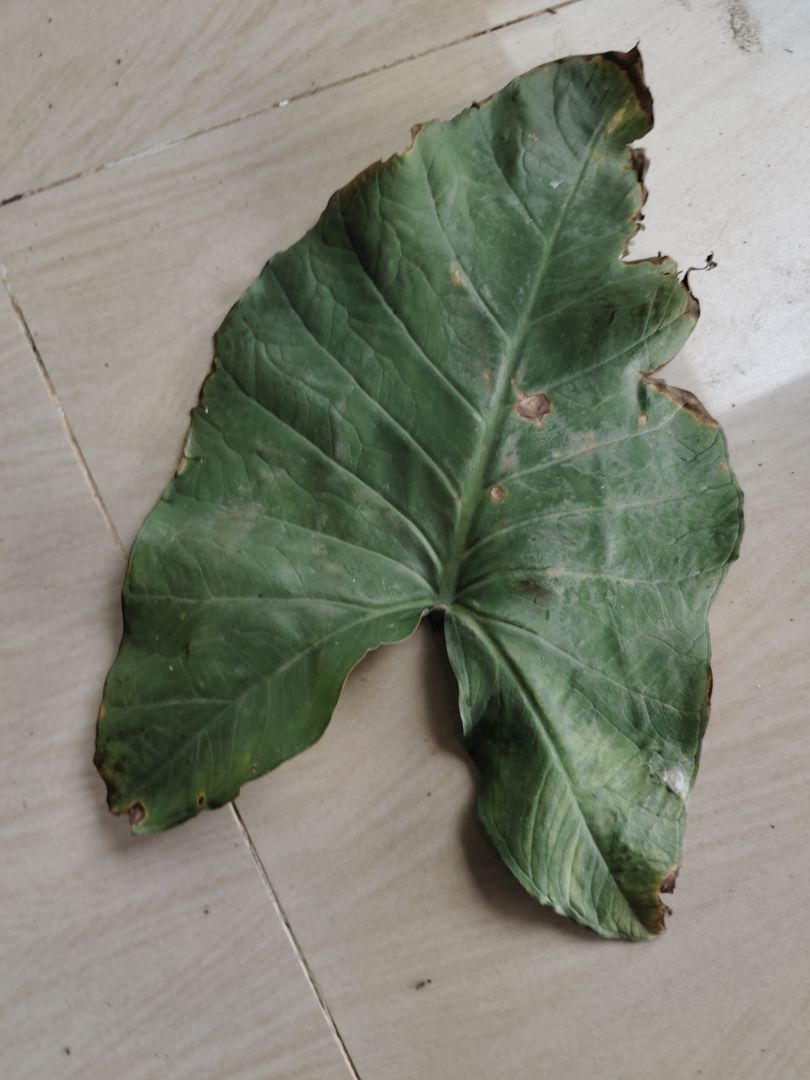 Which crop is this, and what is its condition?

taro, leaf blight
